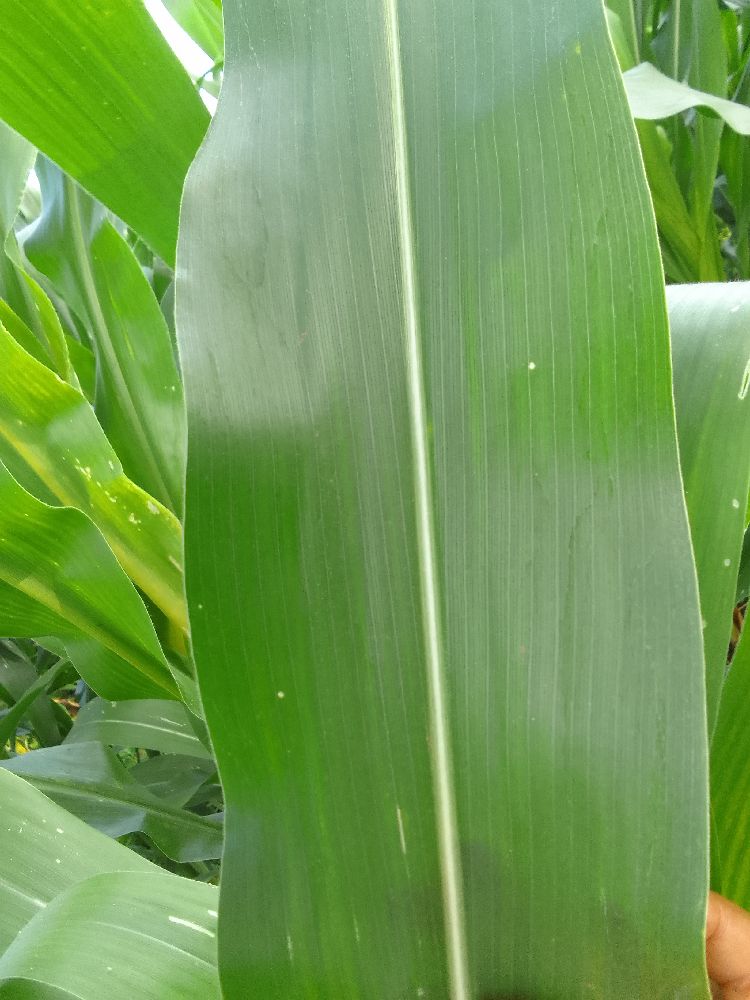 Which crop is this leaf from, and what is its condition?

maize, healthy
